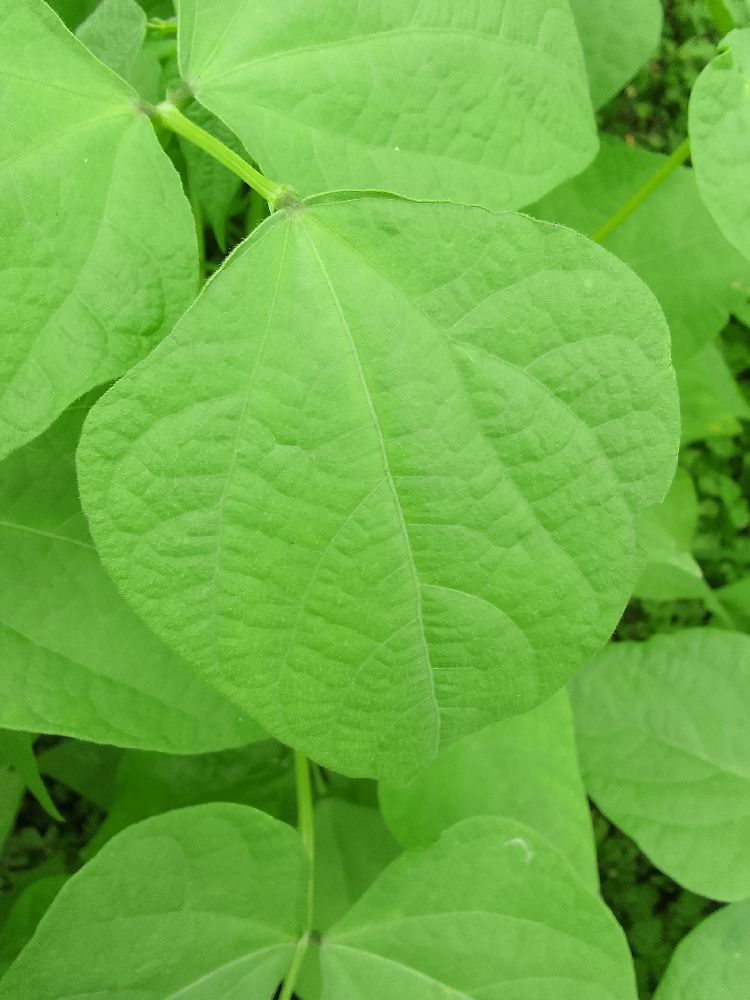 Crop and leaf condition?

common bean, healthy
